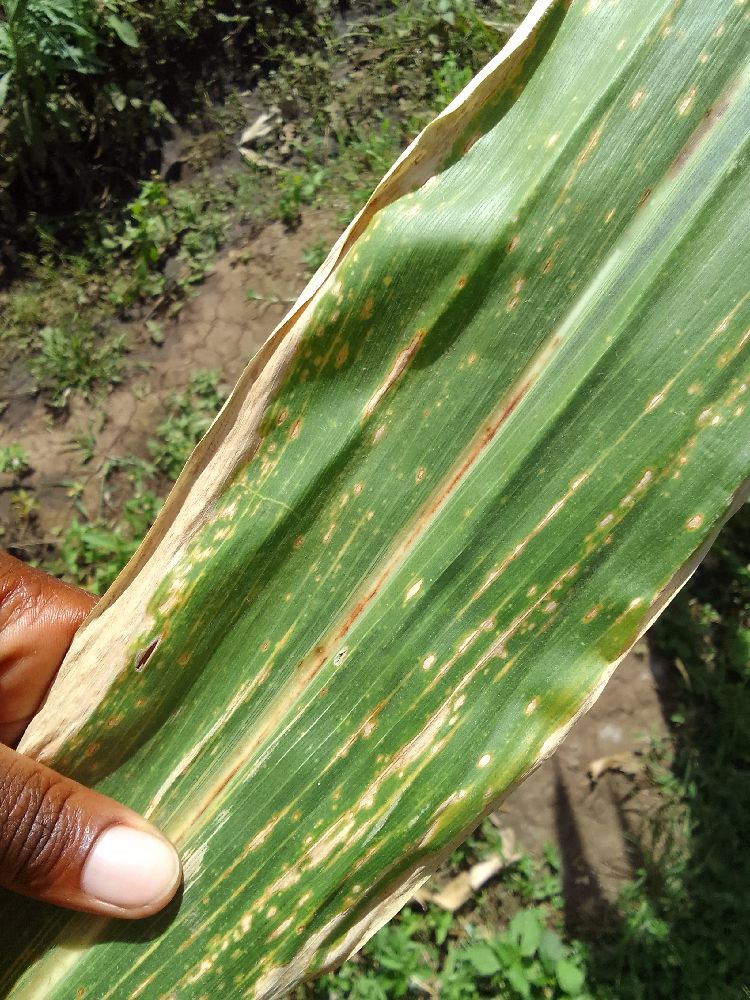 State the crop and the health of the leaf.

maize, maize lethal necrosis
